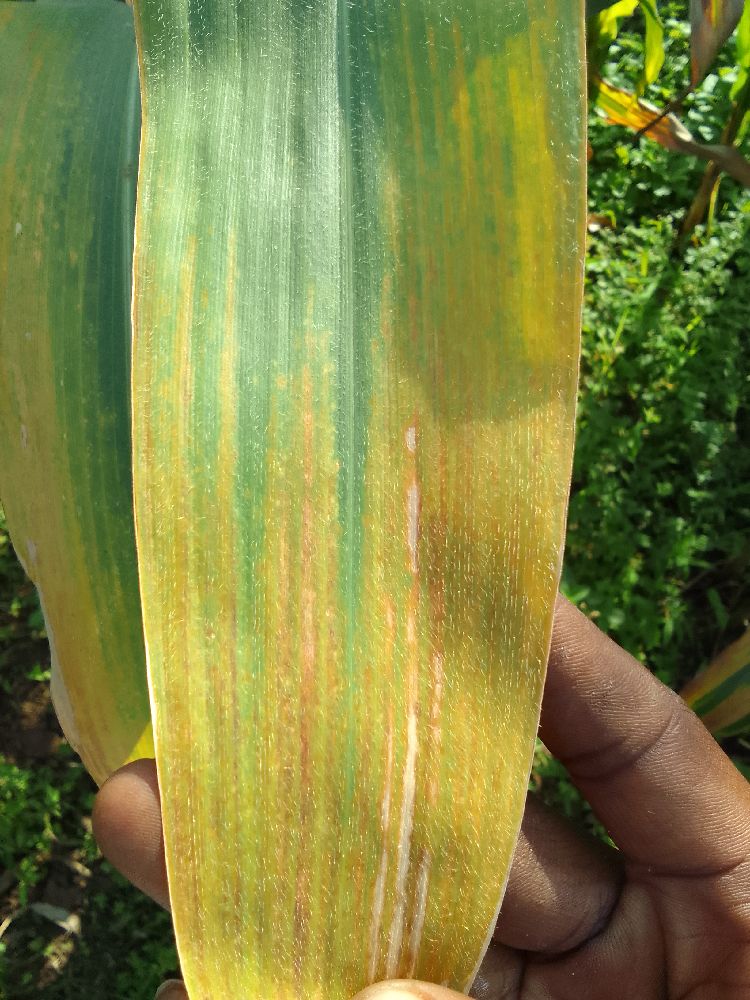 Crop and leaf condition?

maize, maize lethal necrosis
